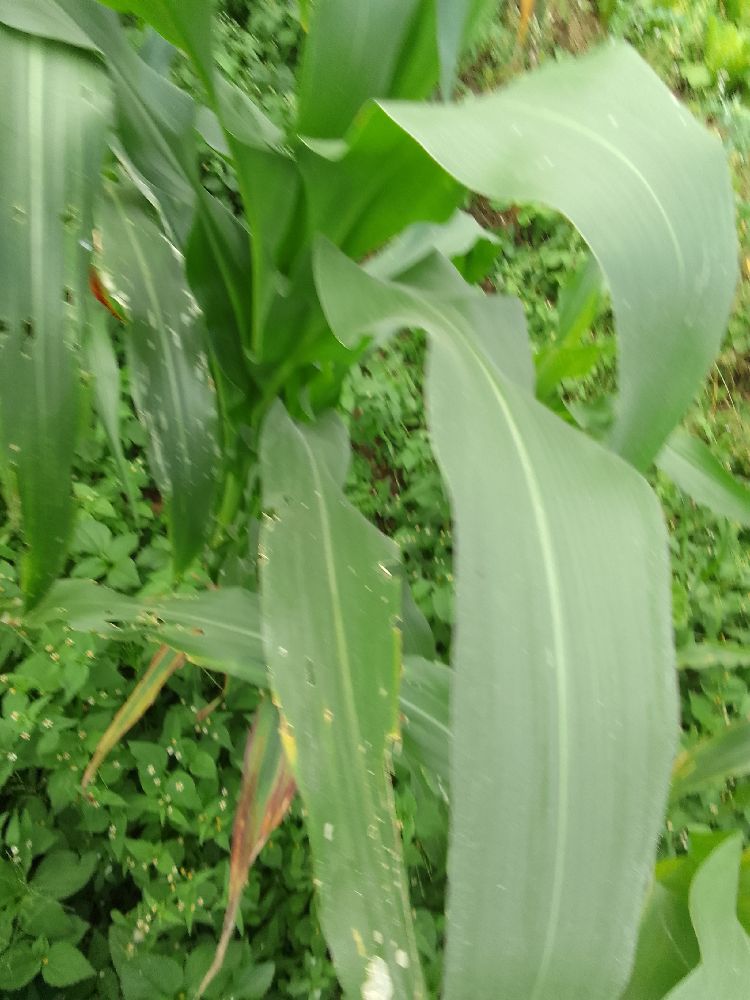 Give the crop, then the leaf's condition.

maize, healthy
